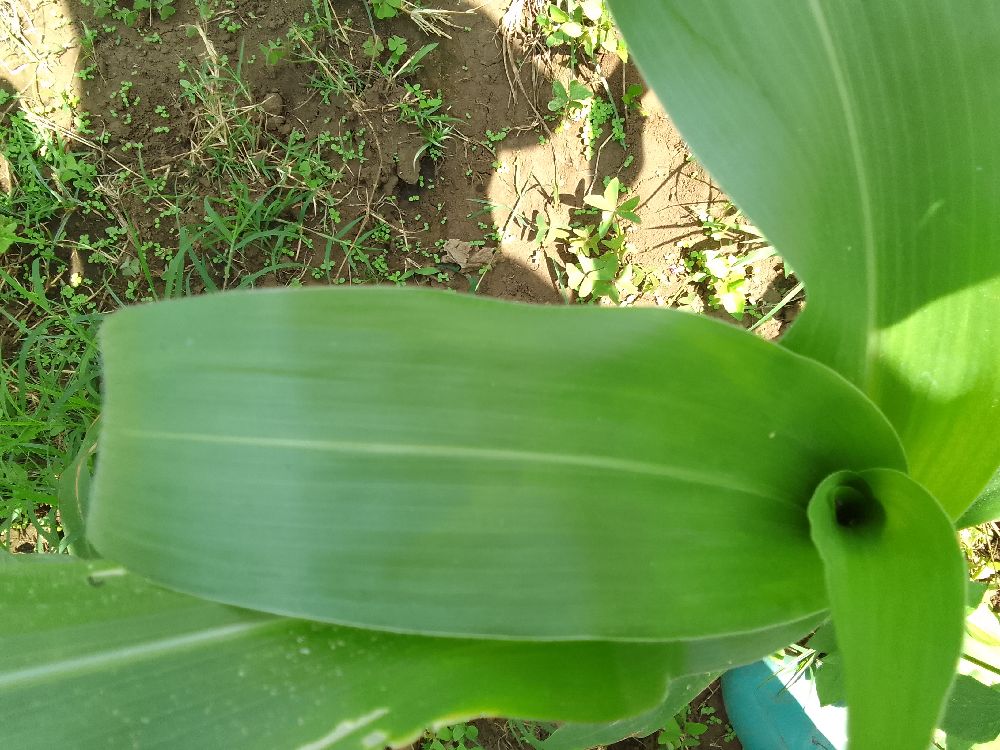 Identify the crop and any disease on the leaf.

maize, healthy
